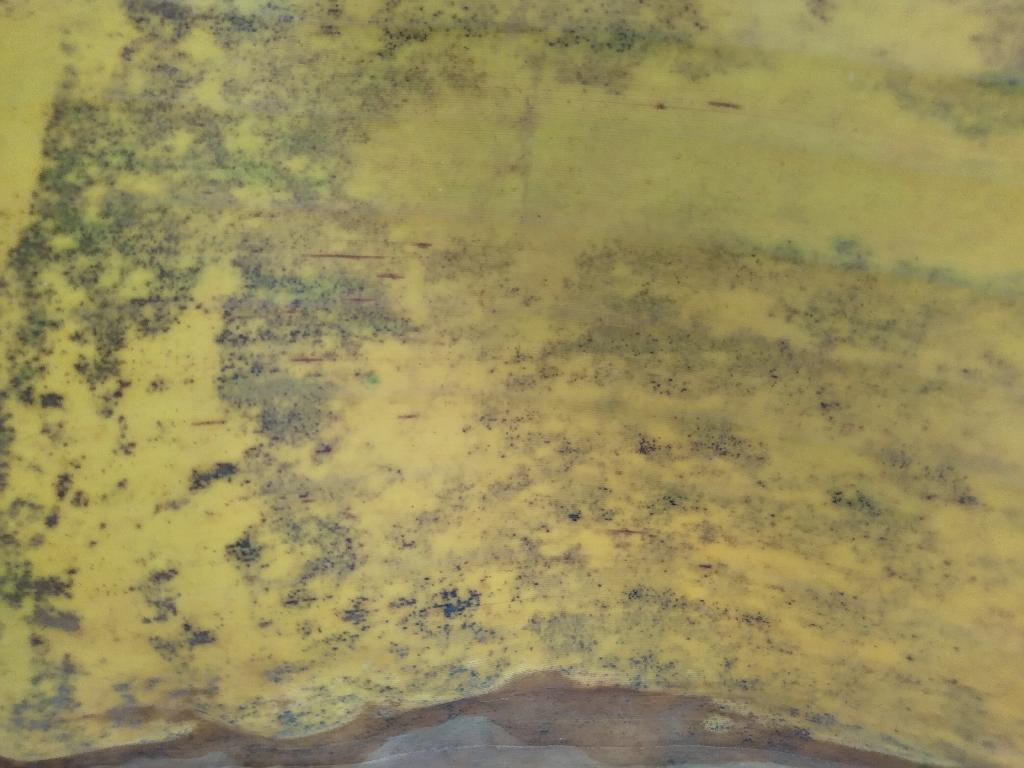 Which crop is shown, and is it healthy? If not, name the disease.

banana, black sigatoka
